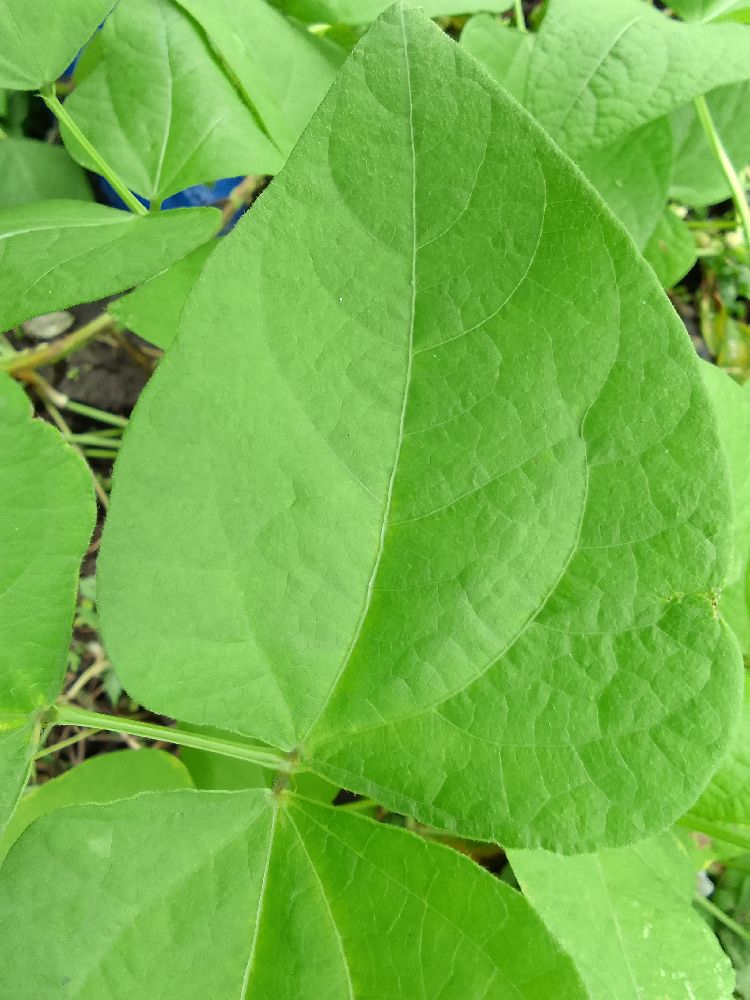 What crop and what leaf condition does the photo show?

common bean, healthy
